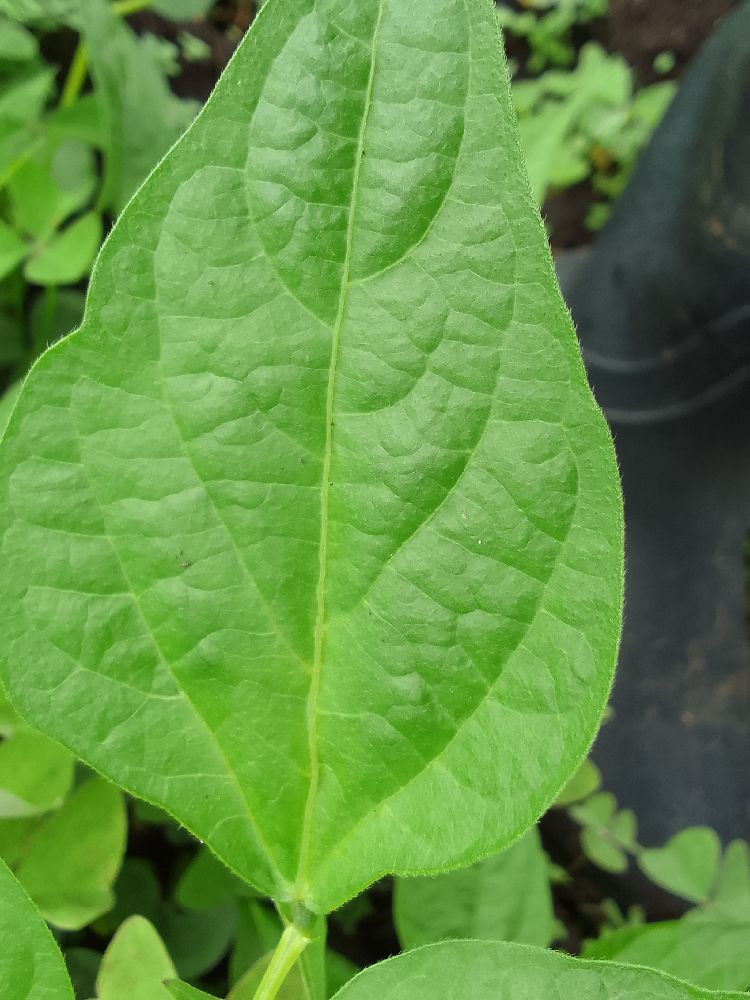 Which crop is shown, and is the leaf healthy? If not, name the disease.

common bean, healthy
